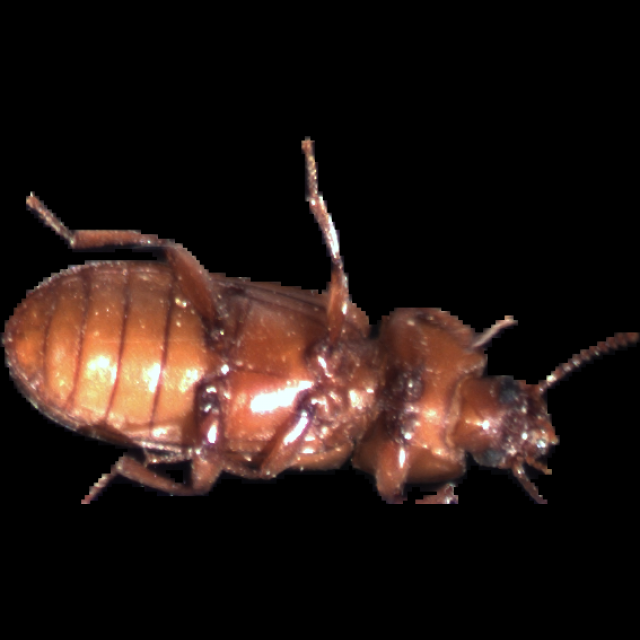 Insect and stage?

mealworm beetle
